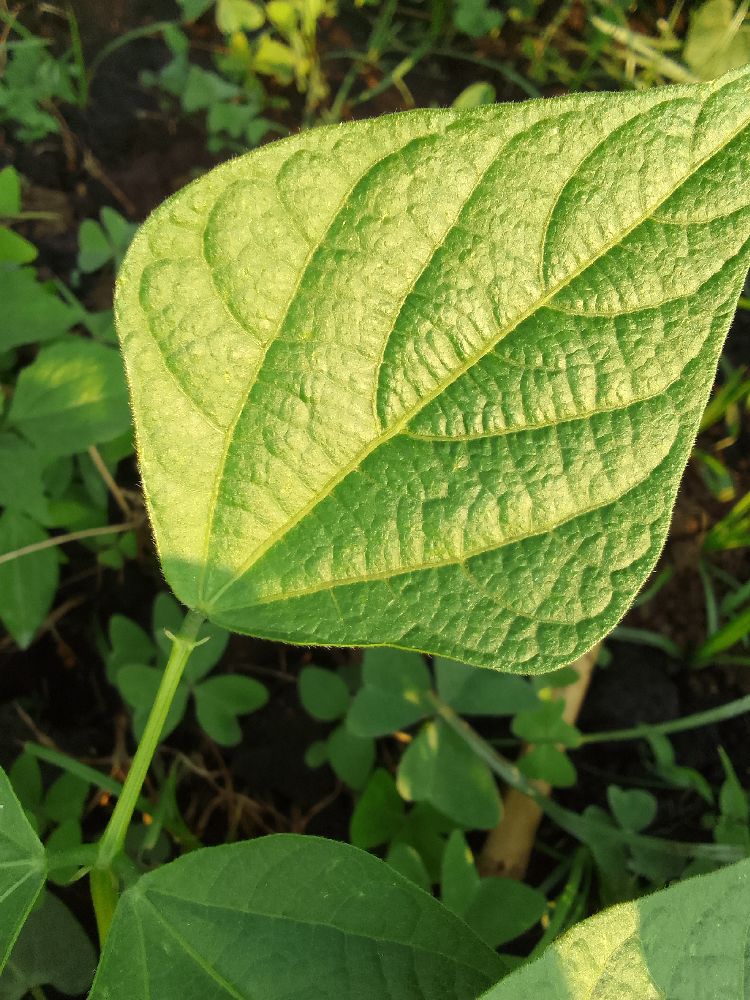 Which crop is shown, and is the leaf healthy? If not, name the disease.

common bean, healthy
